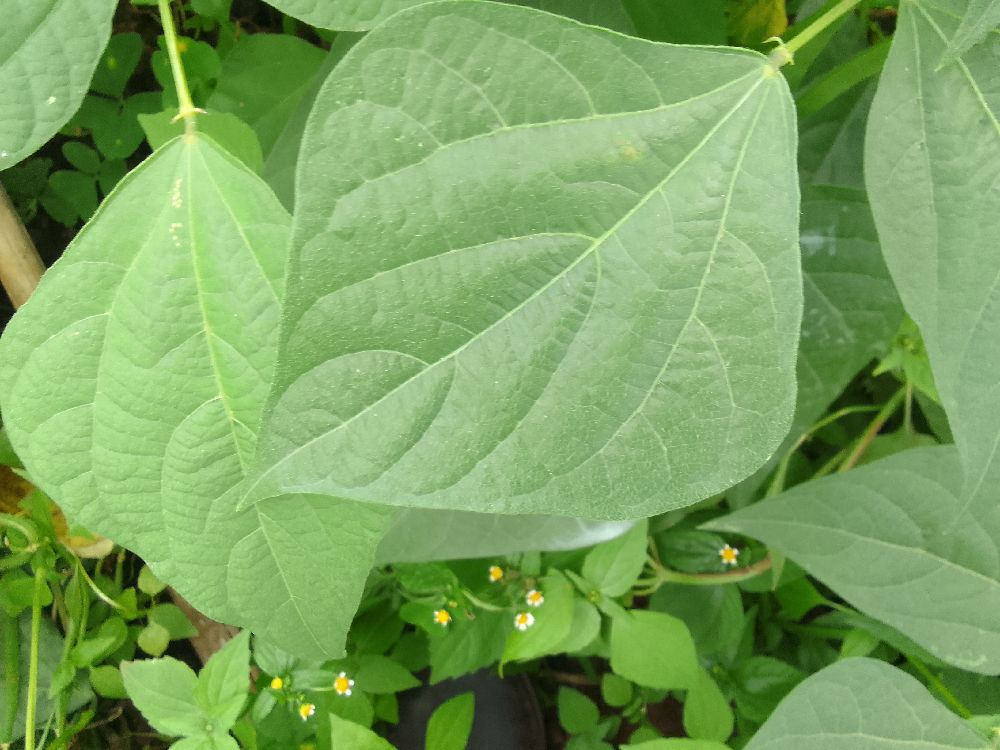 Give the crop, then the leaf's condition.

common bean, healthy
